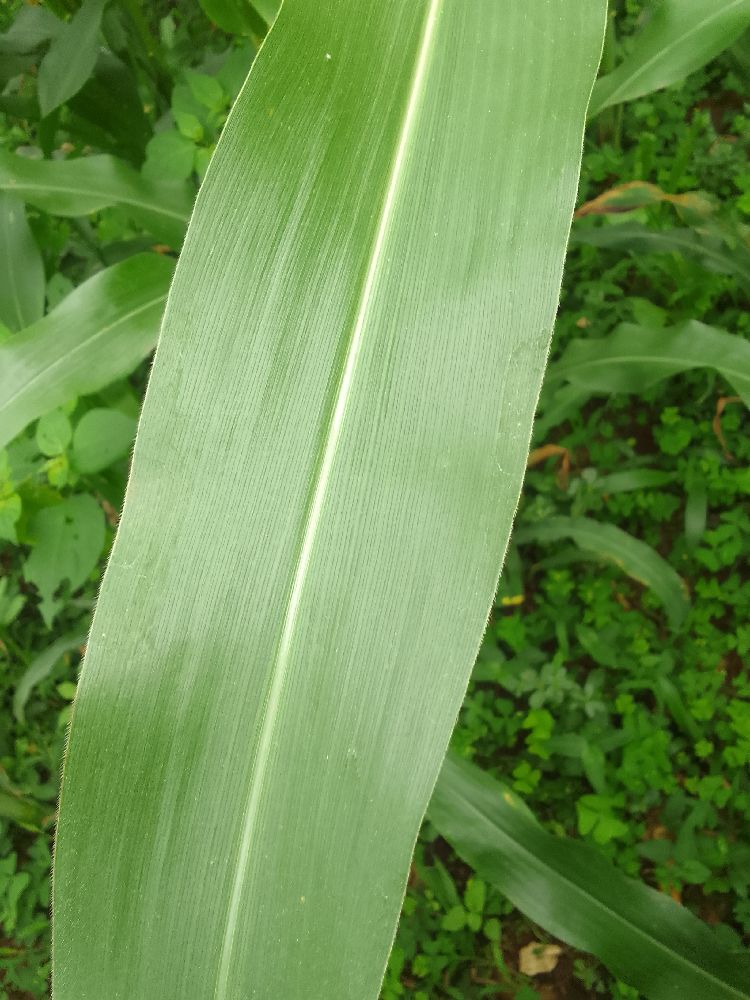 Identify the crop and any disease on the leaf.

maize, healthy
